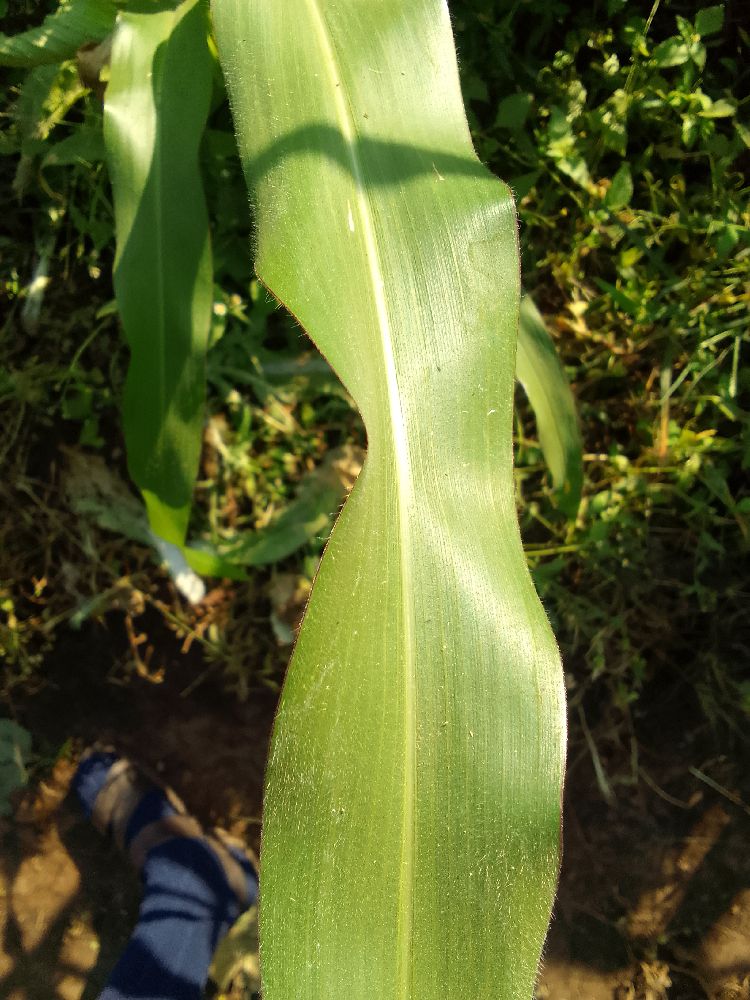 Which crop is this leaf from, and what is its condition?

maize, healthy
